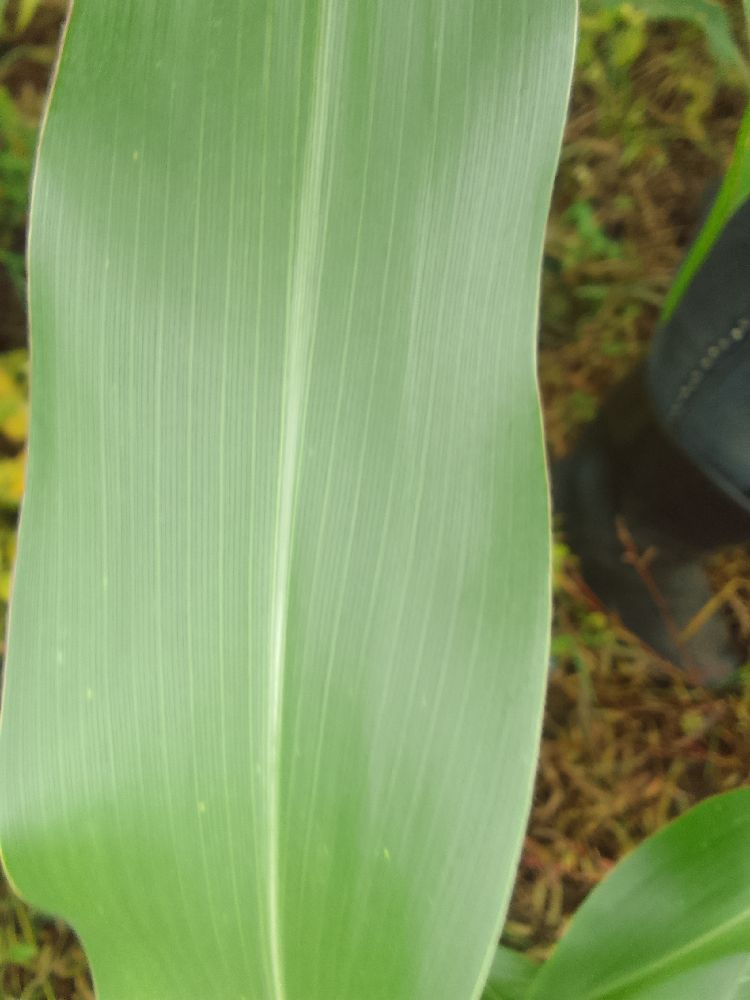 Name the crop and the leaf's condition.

maize, healthy
